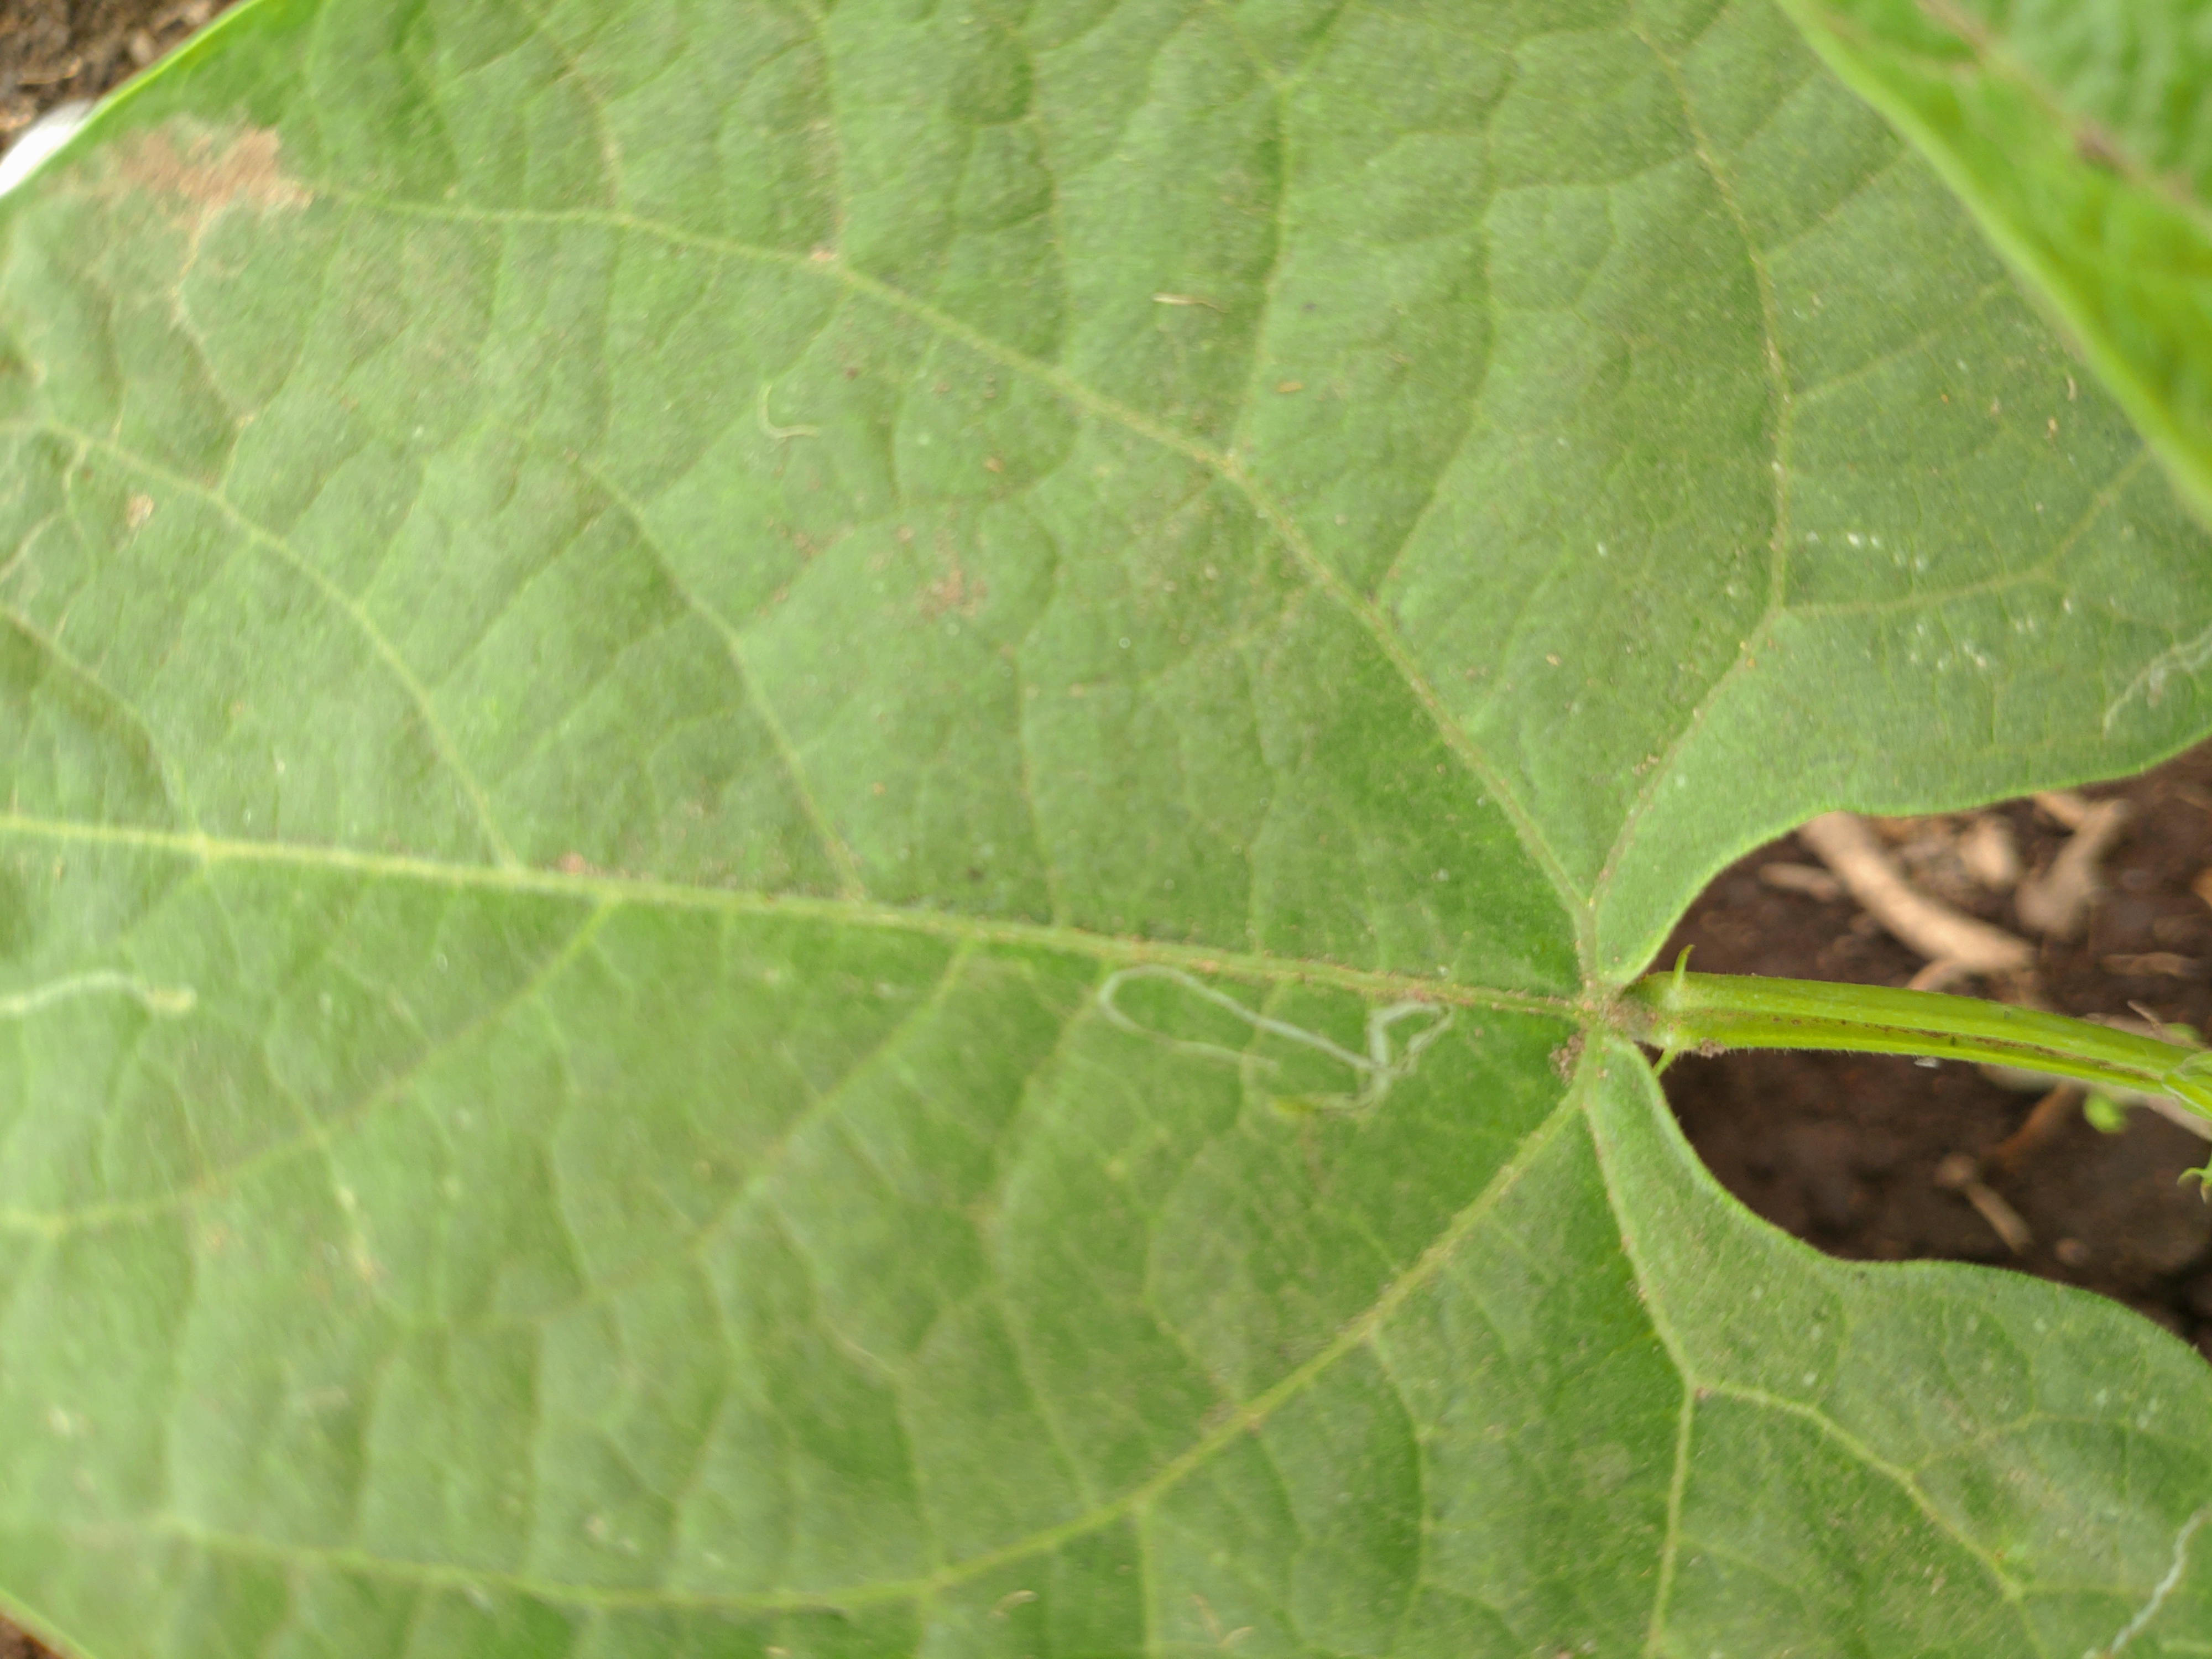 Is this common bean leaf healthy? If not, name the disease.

healthy
